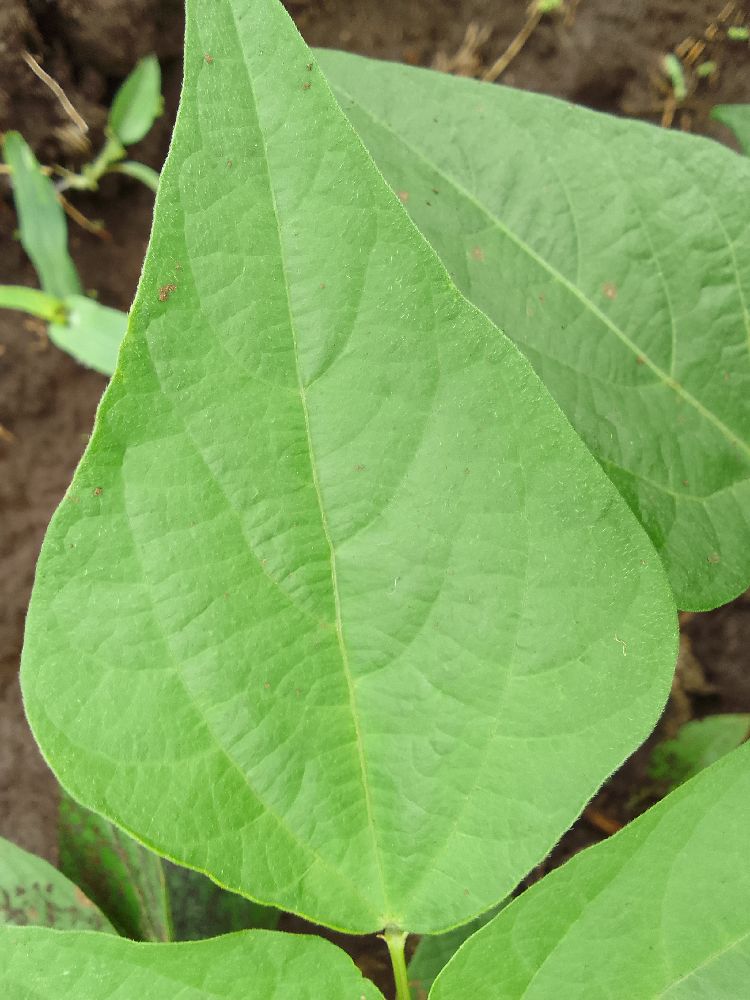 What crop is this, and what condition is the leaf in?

common bean, healthy
